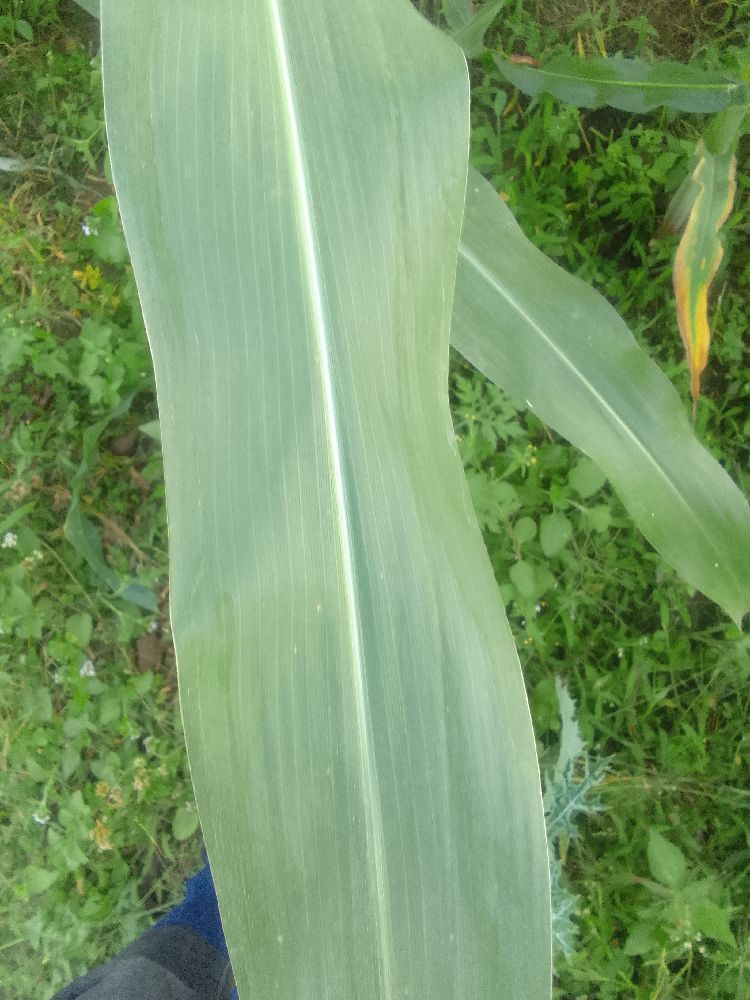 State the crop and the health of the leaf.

maize, healthy
